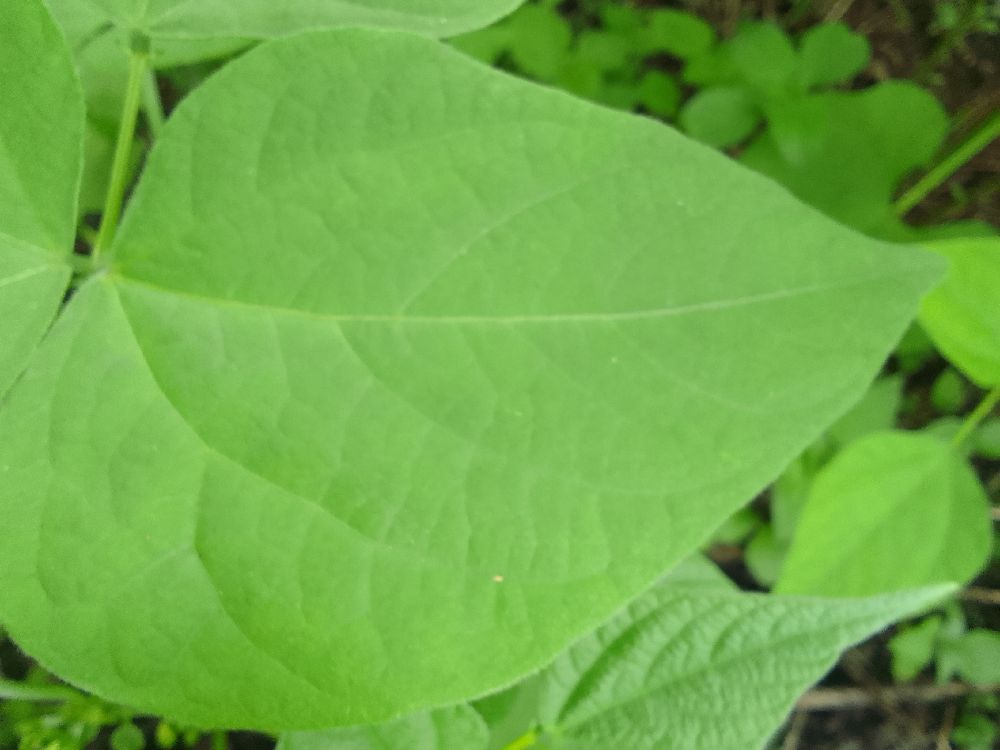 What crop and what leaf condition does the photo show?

common bean, healthy
